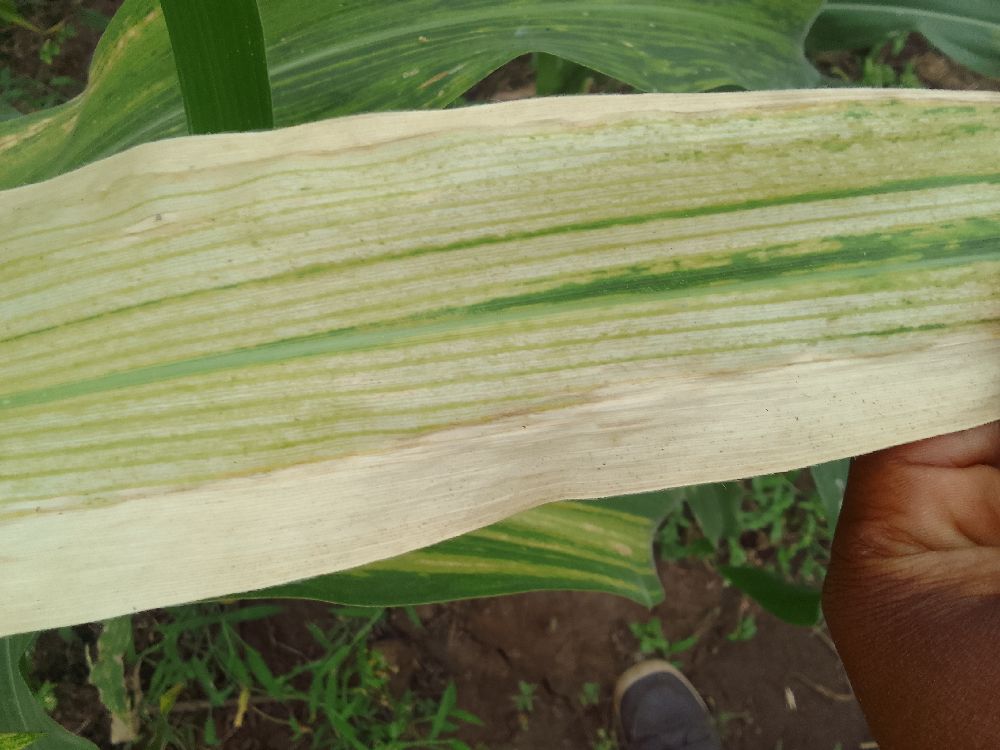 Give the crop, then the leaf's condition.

maize, maize lethal necrosis
